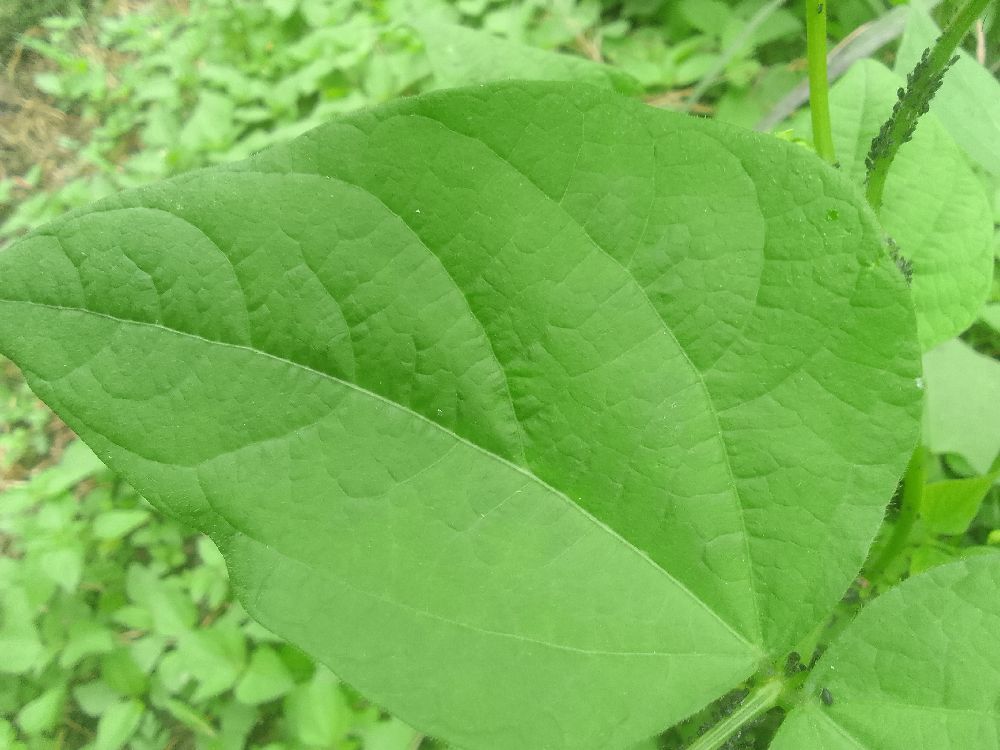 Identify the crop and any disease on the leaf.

common bean, healthy
